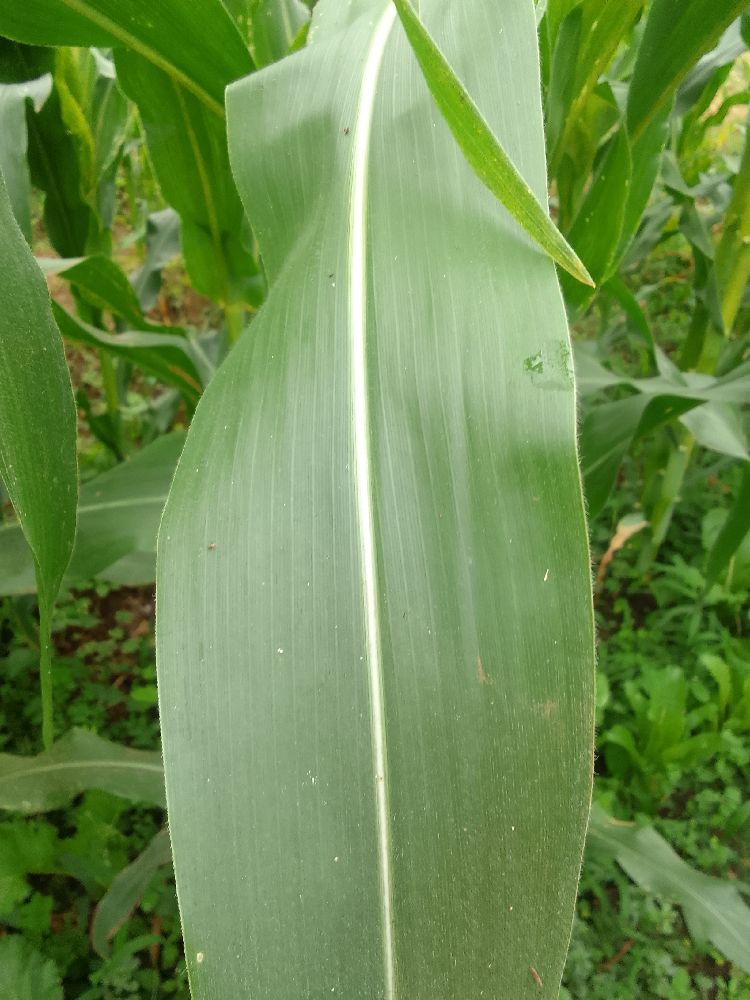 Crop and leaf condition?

maize, healthy
